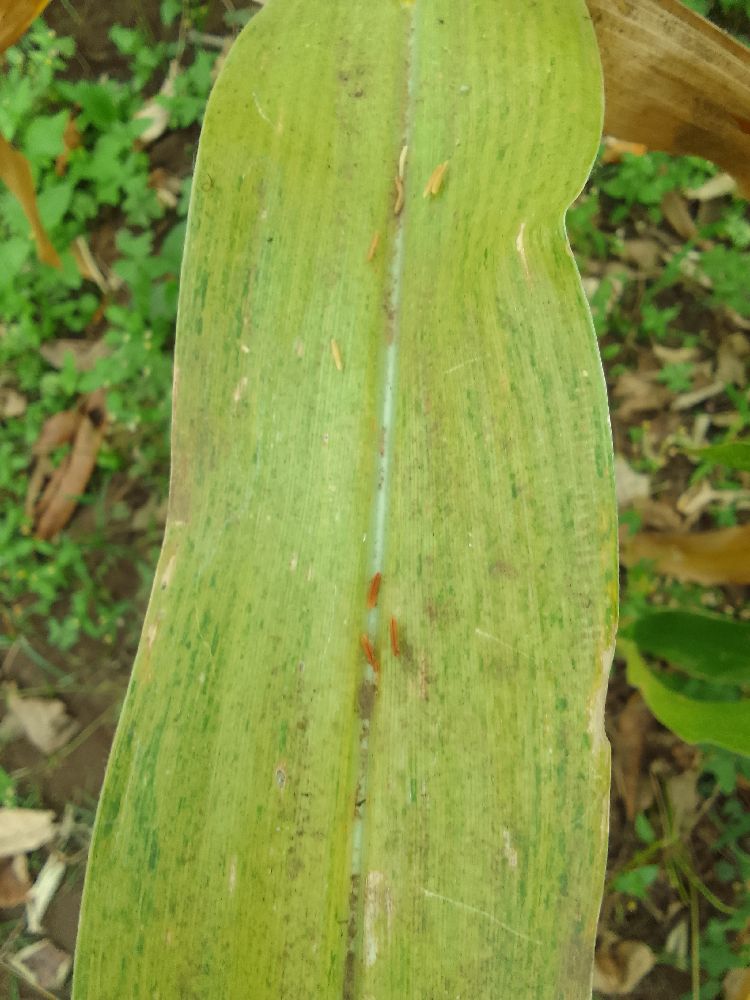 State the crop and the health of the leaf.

maize, maize lethal necrosis
